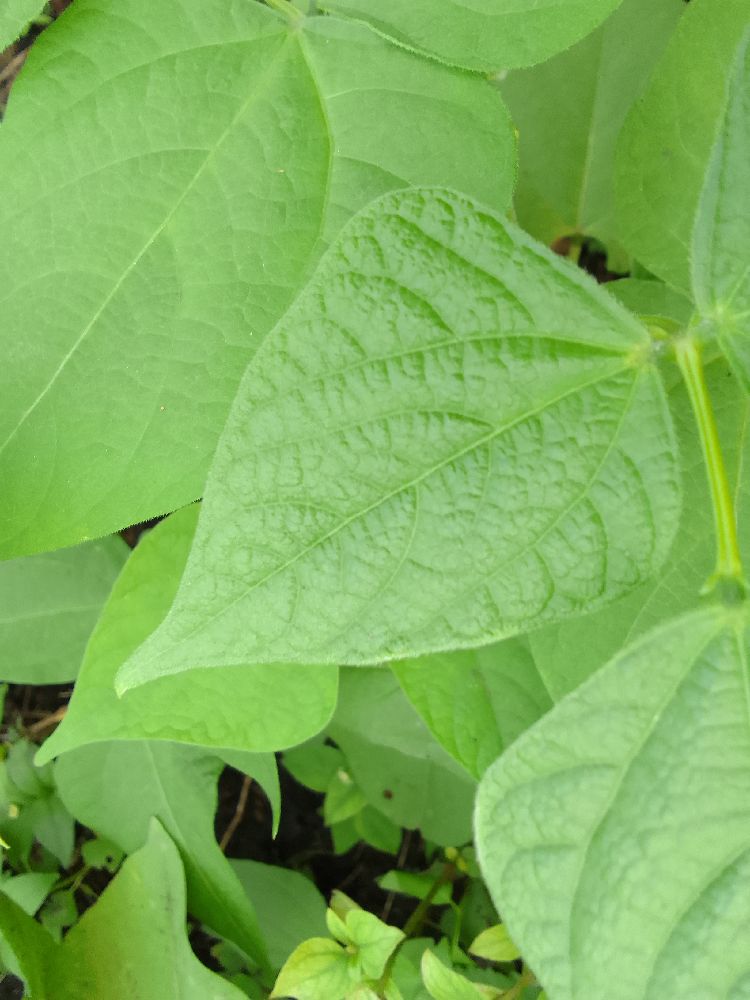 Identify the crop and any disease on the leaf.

common bean, healthy
